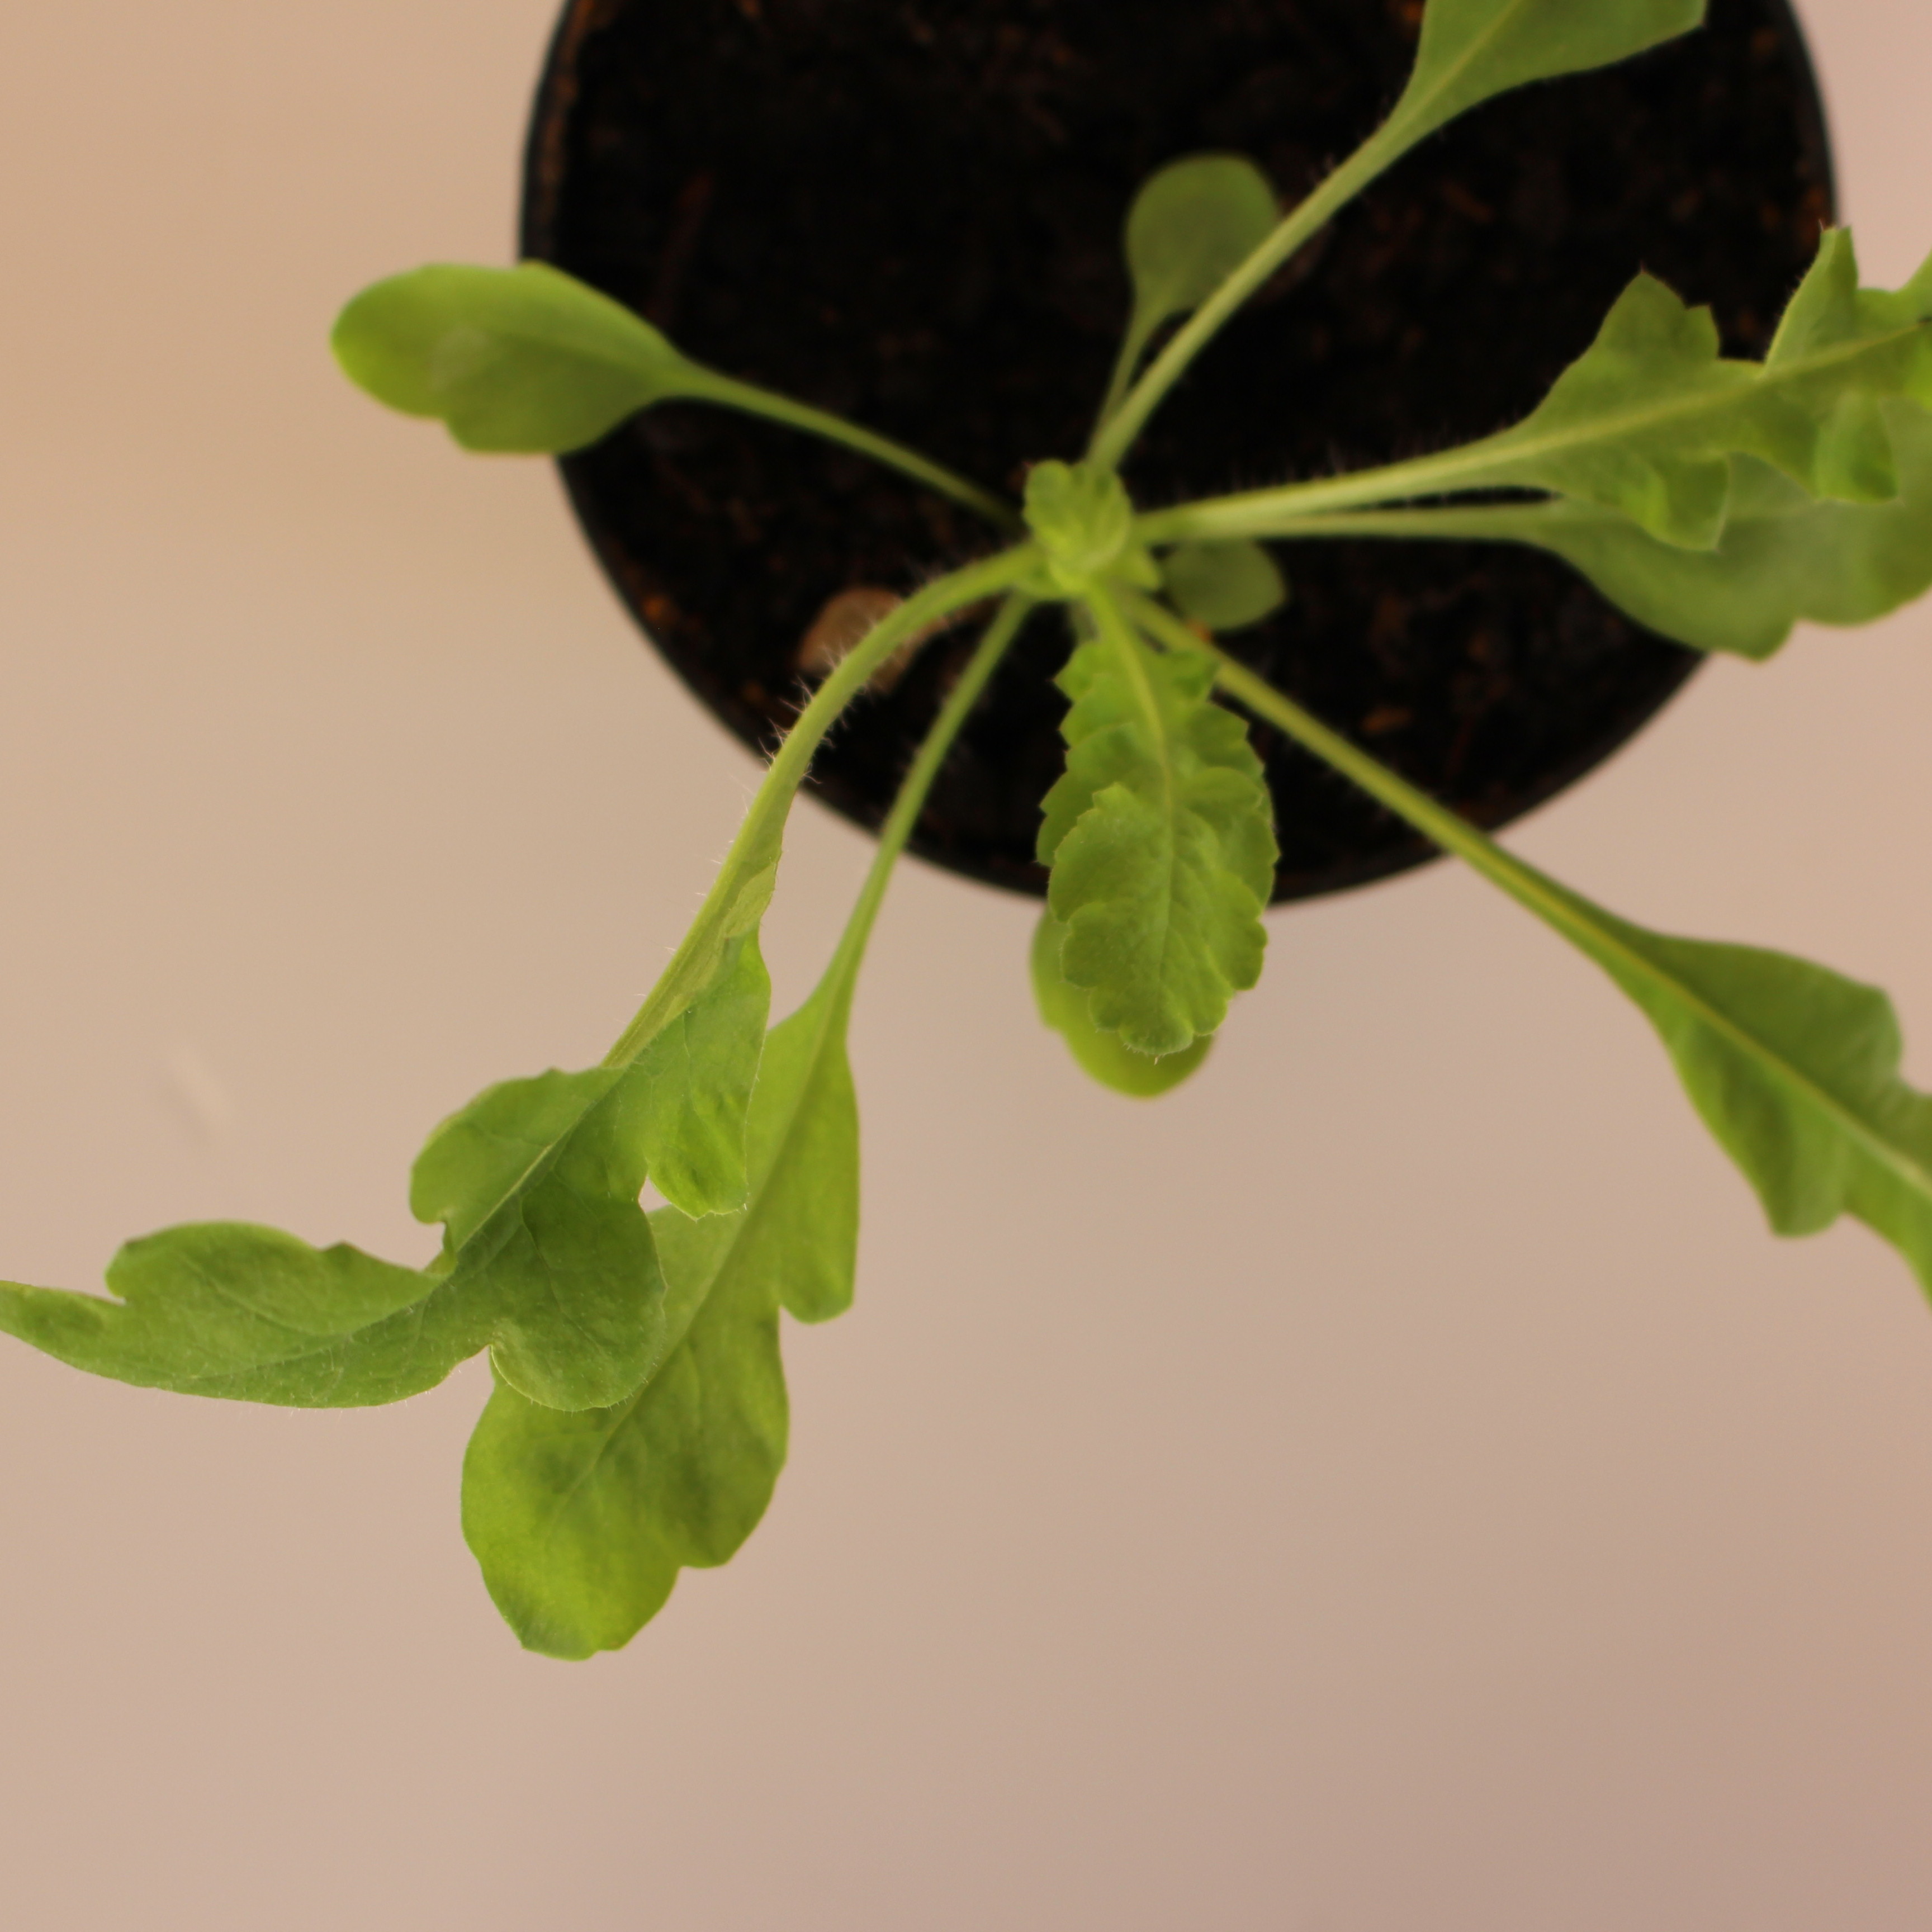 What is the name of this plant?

Papaver rhoeas
